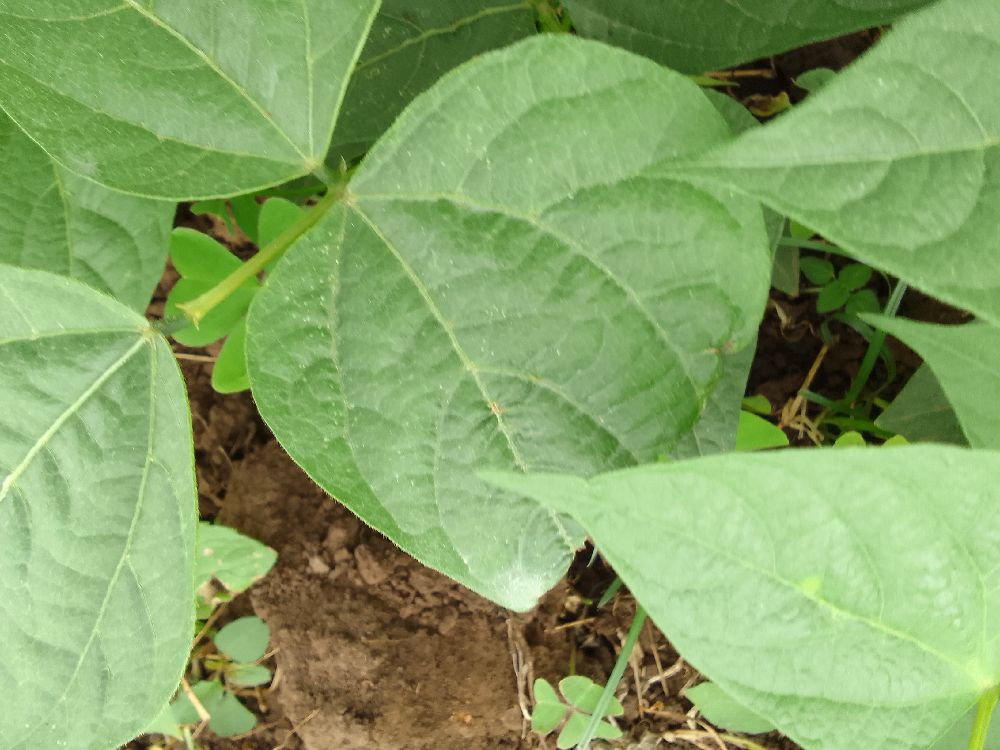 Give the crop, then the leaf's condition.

common bean, healthy
